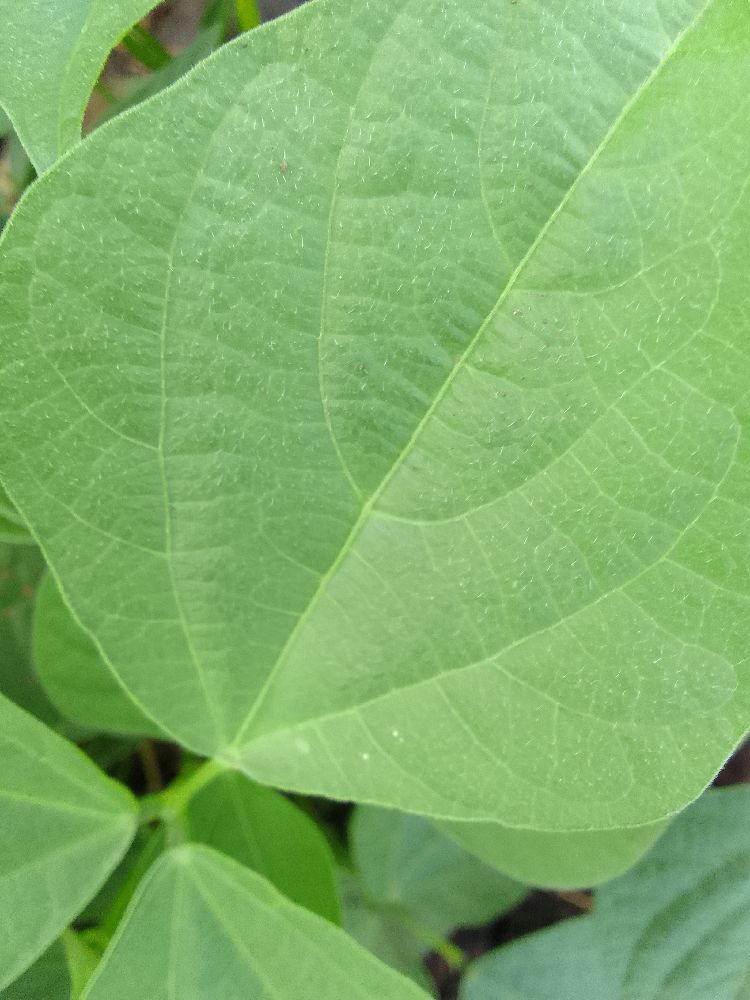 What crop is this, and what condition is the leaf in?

common bean, healthy
